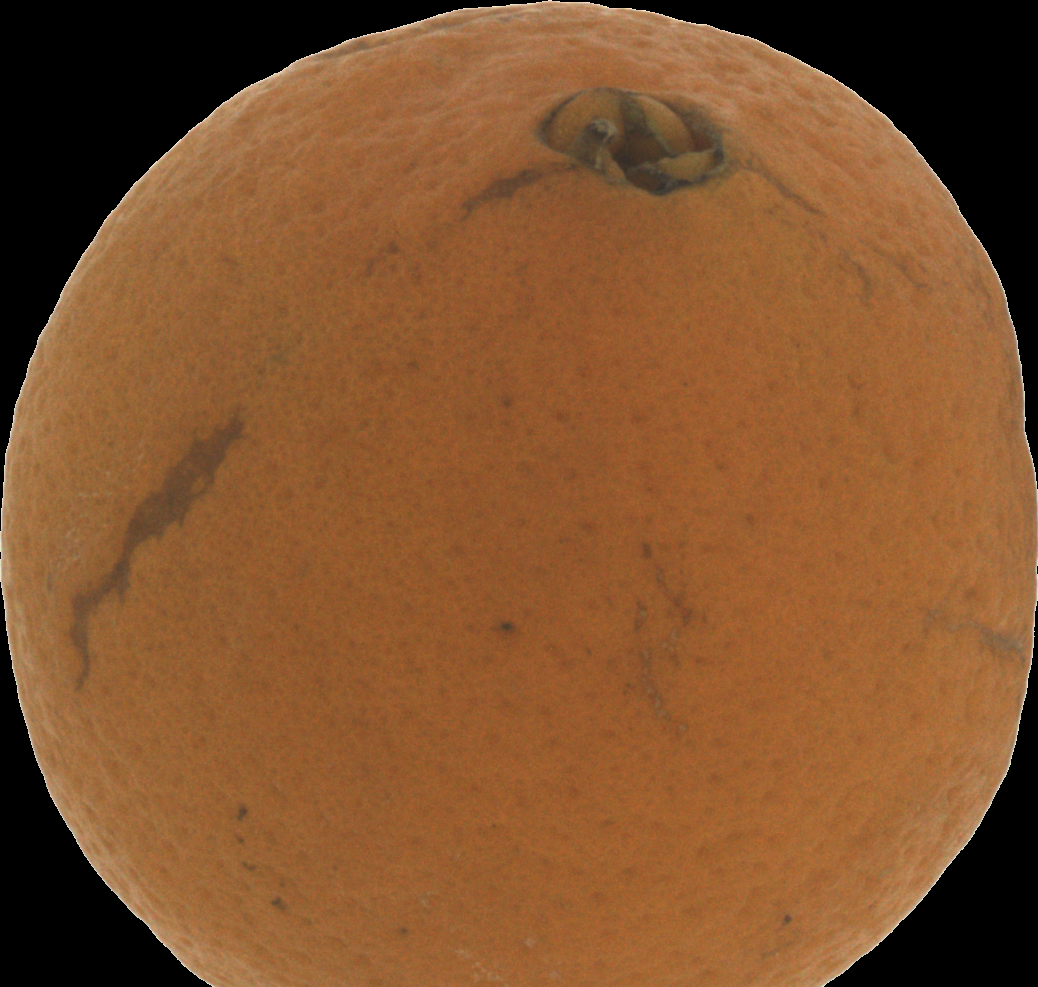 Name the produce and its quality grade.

orange, bad
